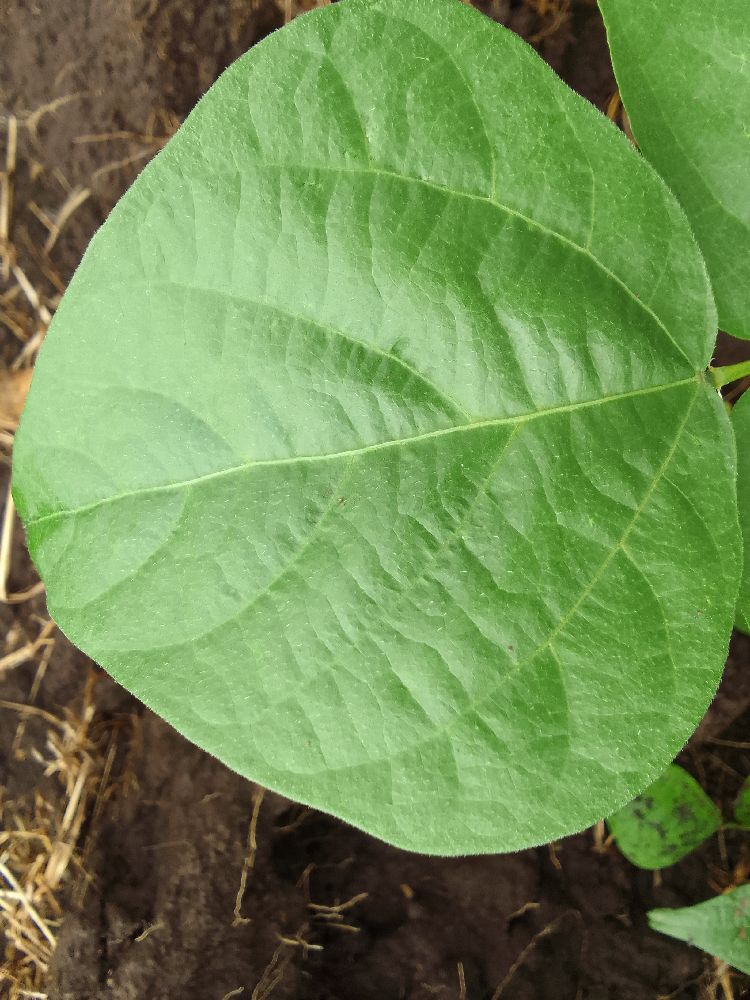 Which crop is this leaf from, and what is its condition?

common bean, healthy
